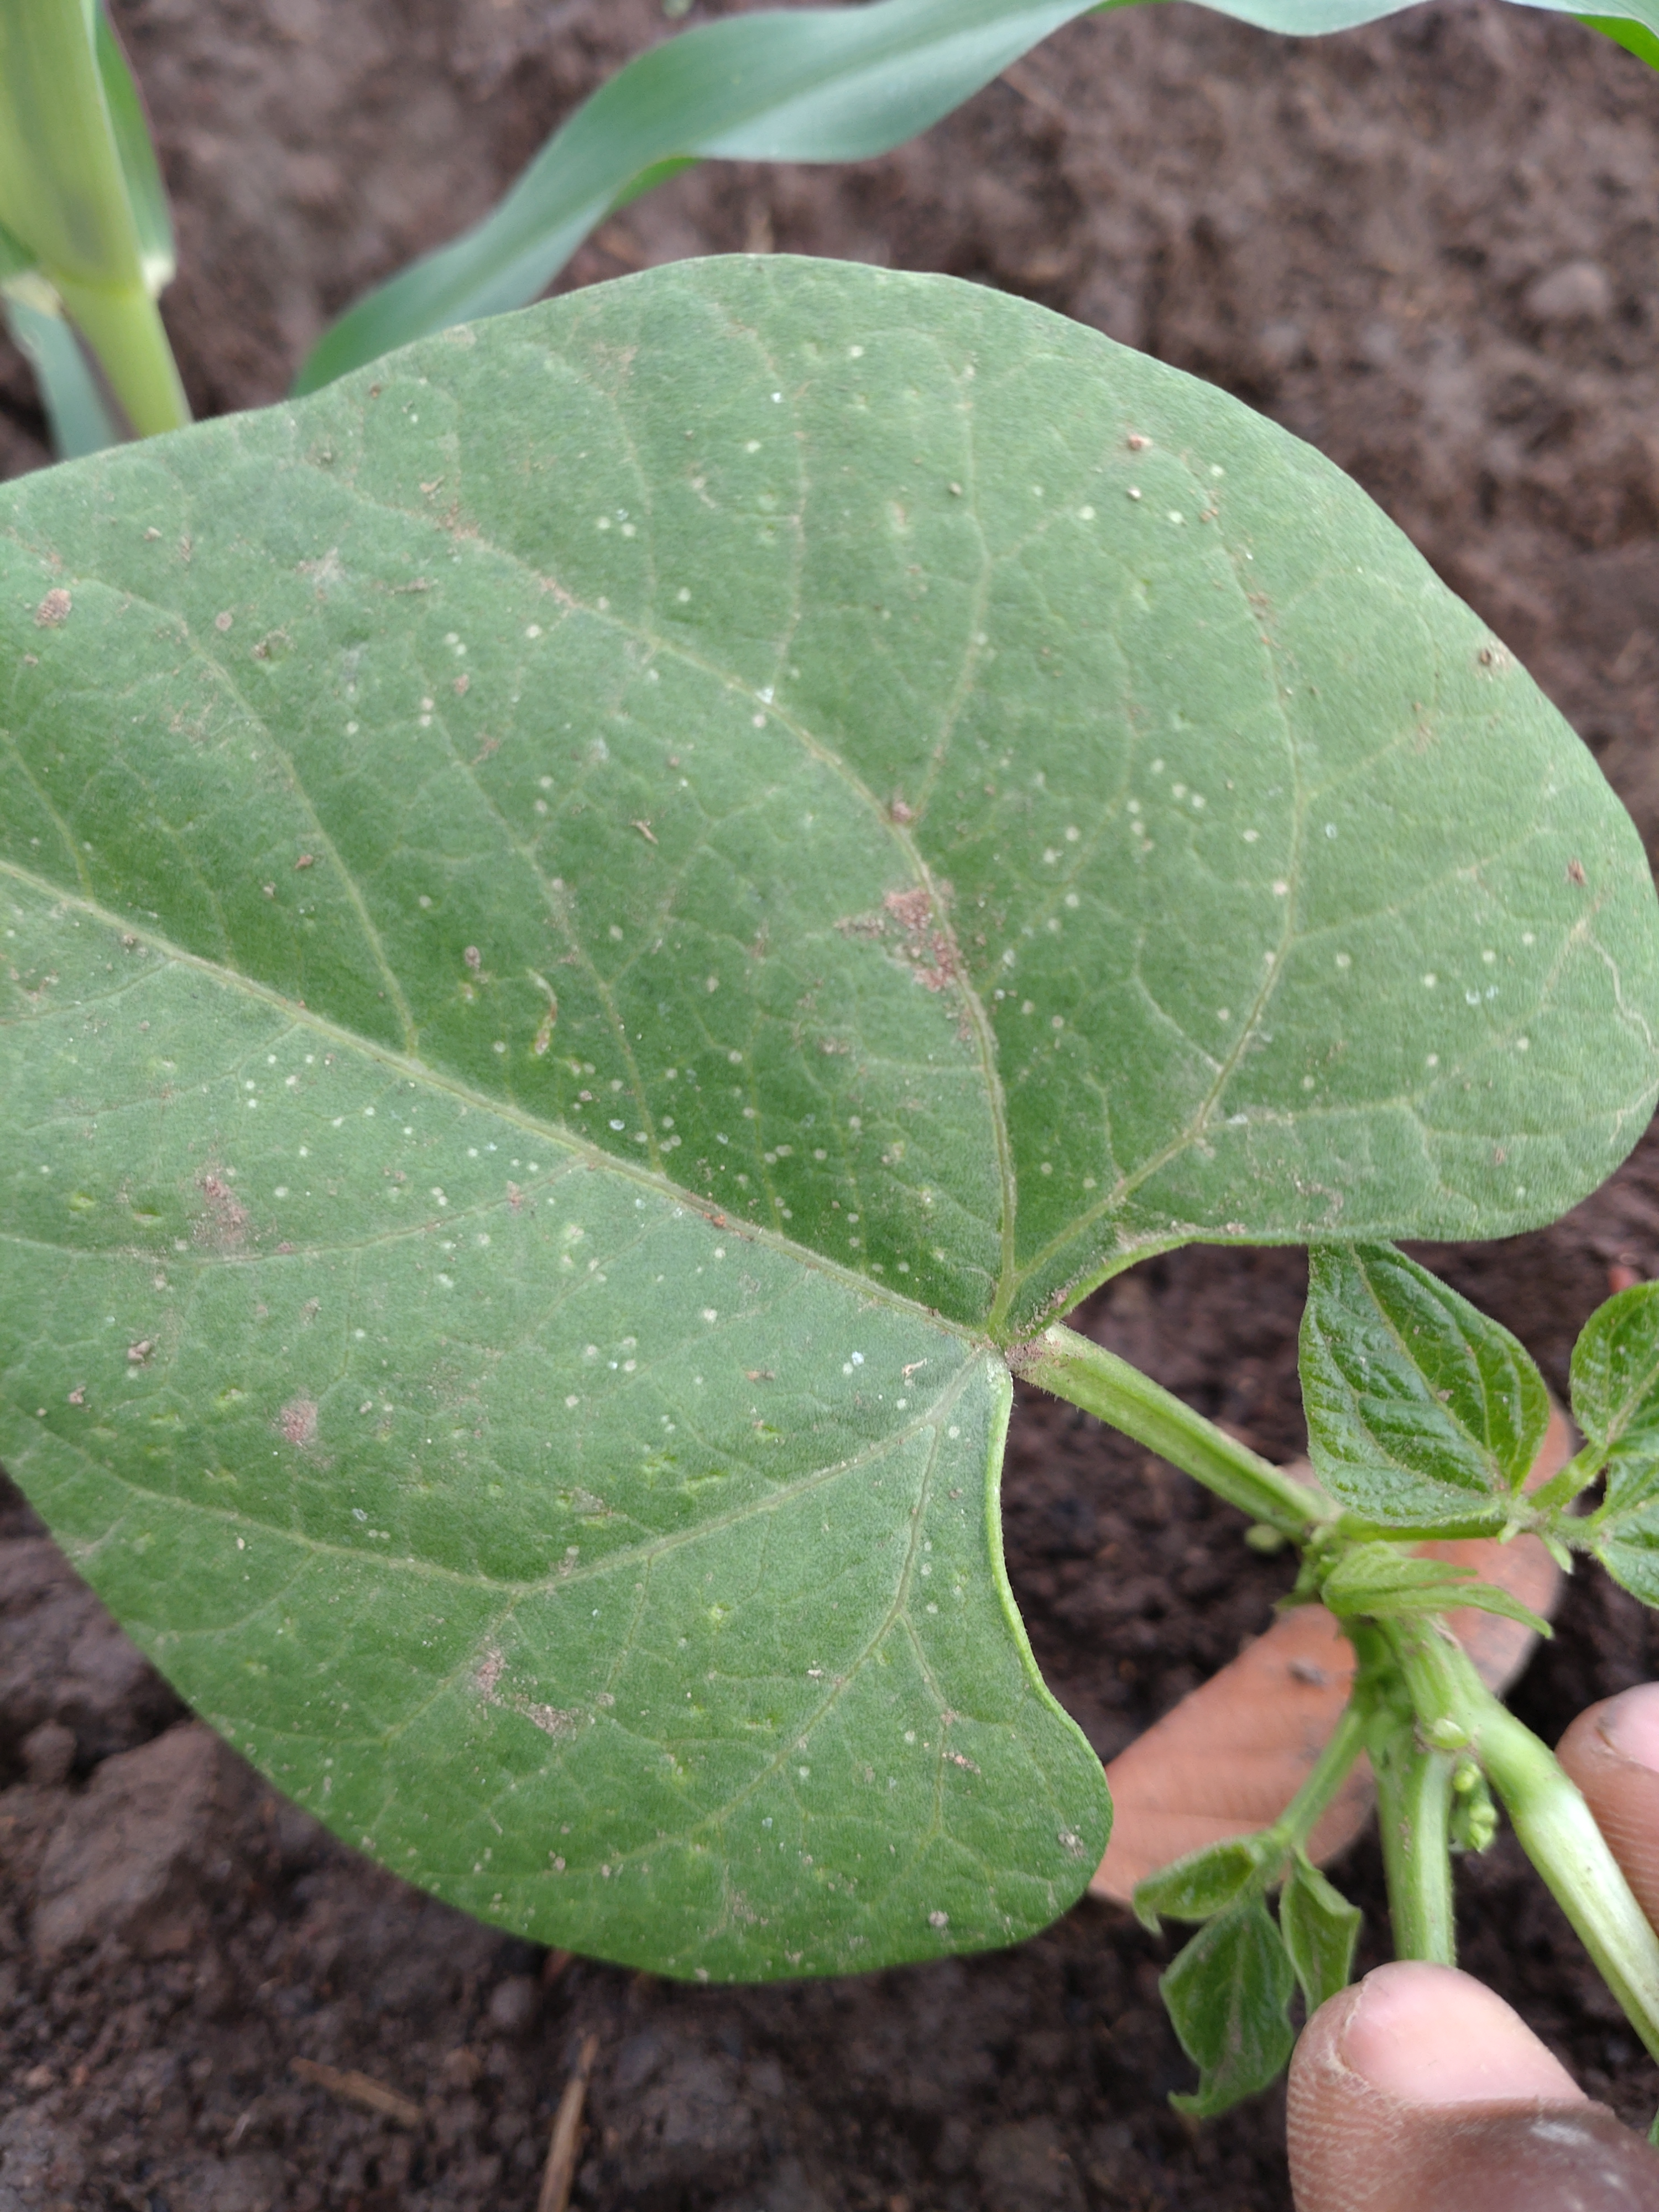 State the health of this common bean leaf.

healthy
